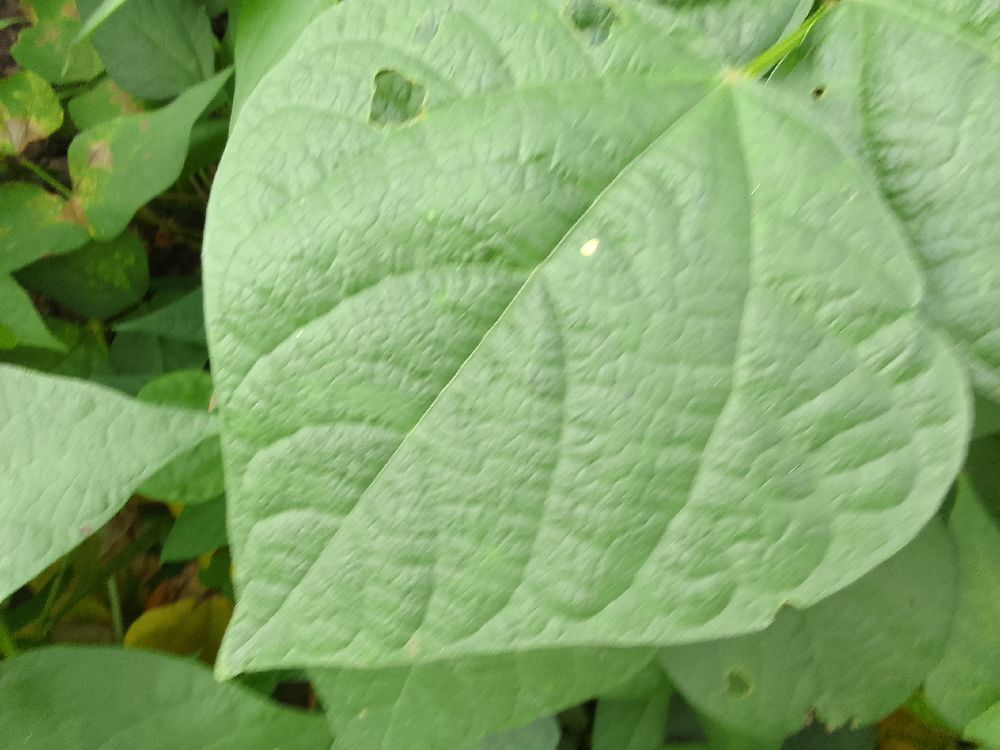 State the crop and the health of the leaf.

common bean, healthy
